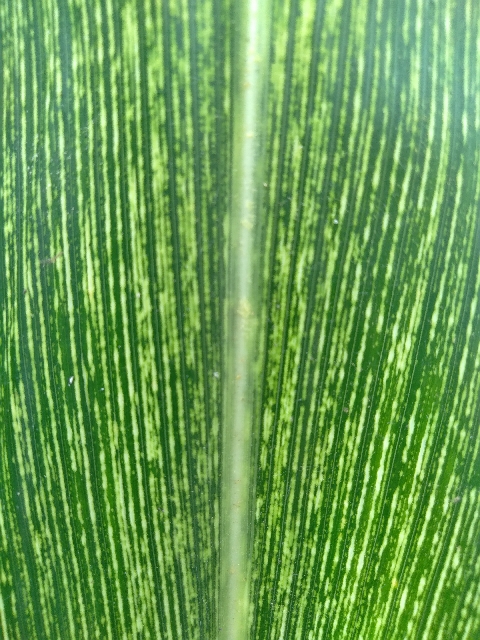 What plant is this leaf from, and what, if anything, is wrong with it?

maize, maize streak virus
